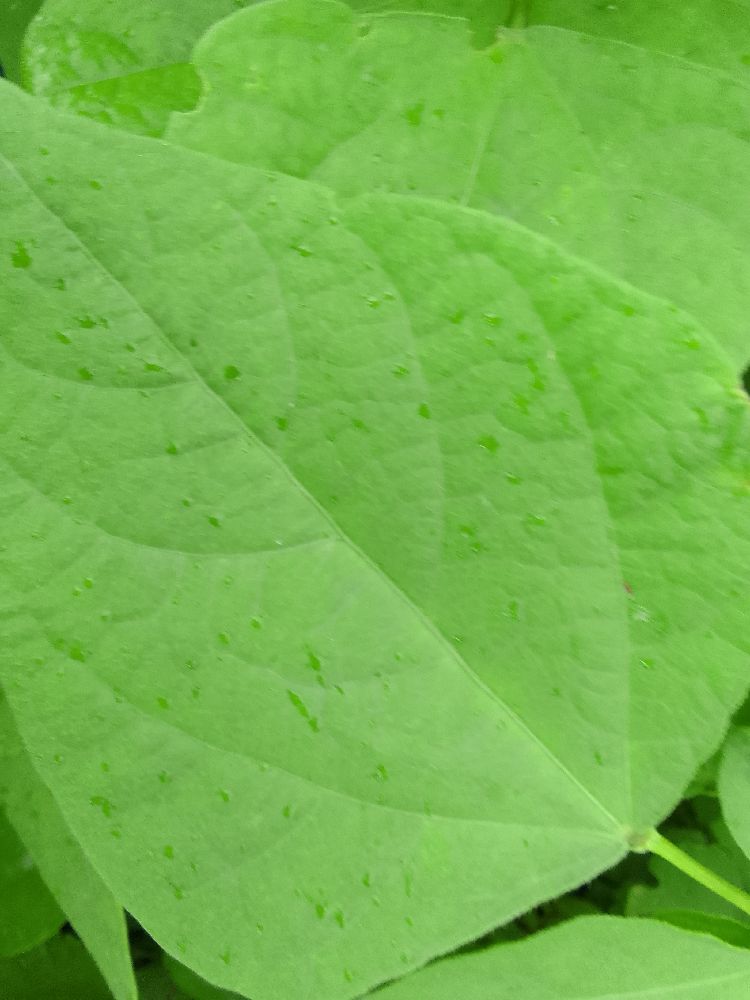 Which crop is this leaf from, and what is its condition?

common bean, healthy
